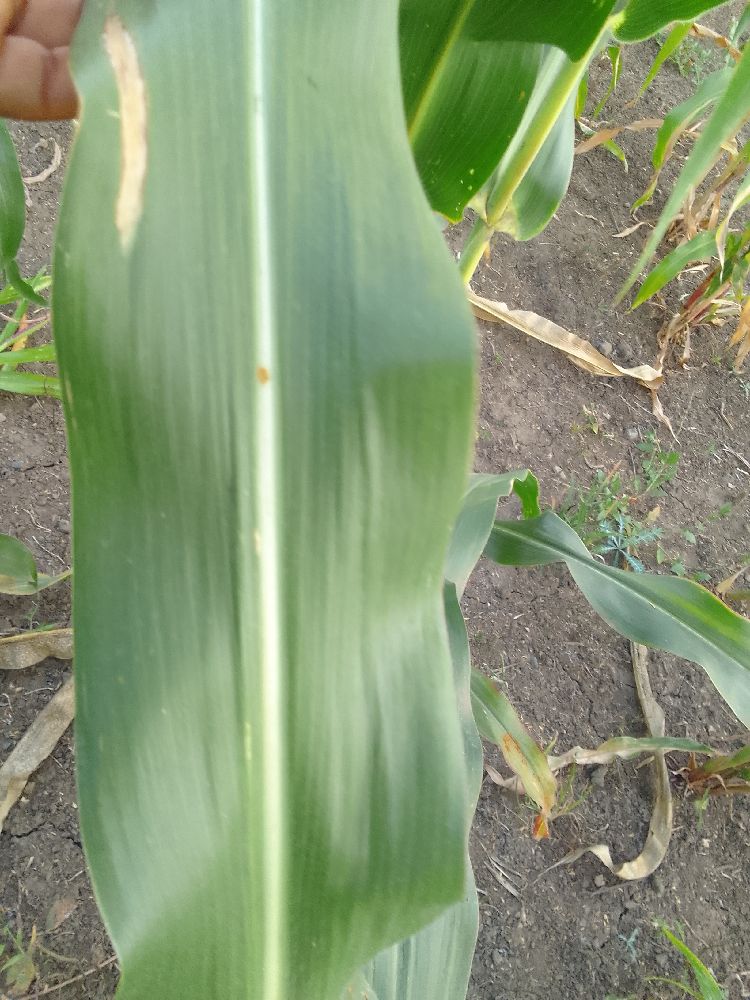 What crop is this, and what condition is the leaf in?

maize, healthy
